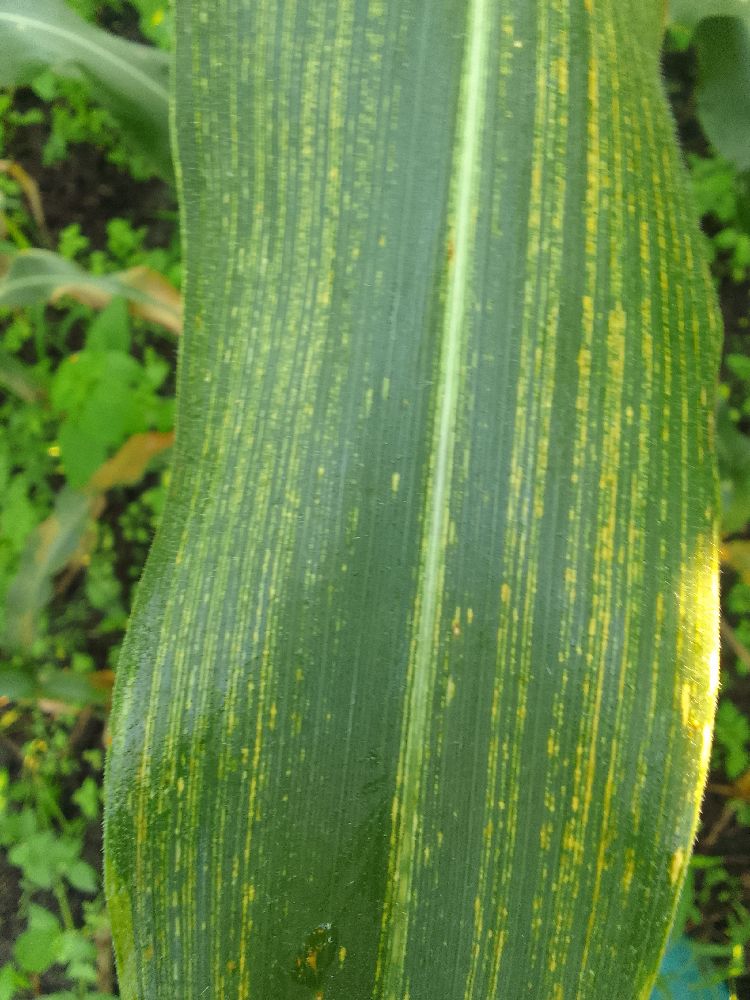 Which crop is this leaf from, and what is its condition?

maize, maize streak virus
